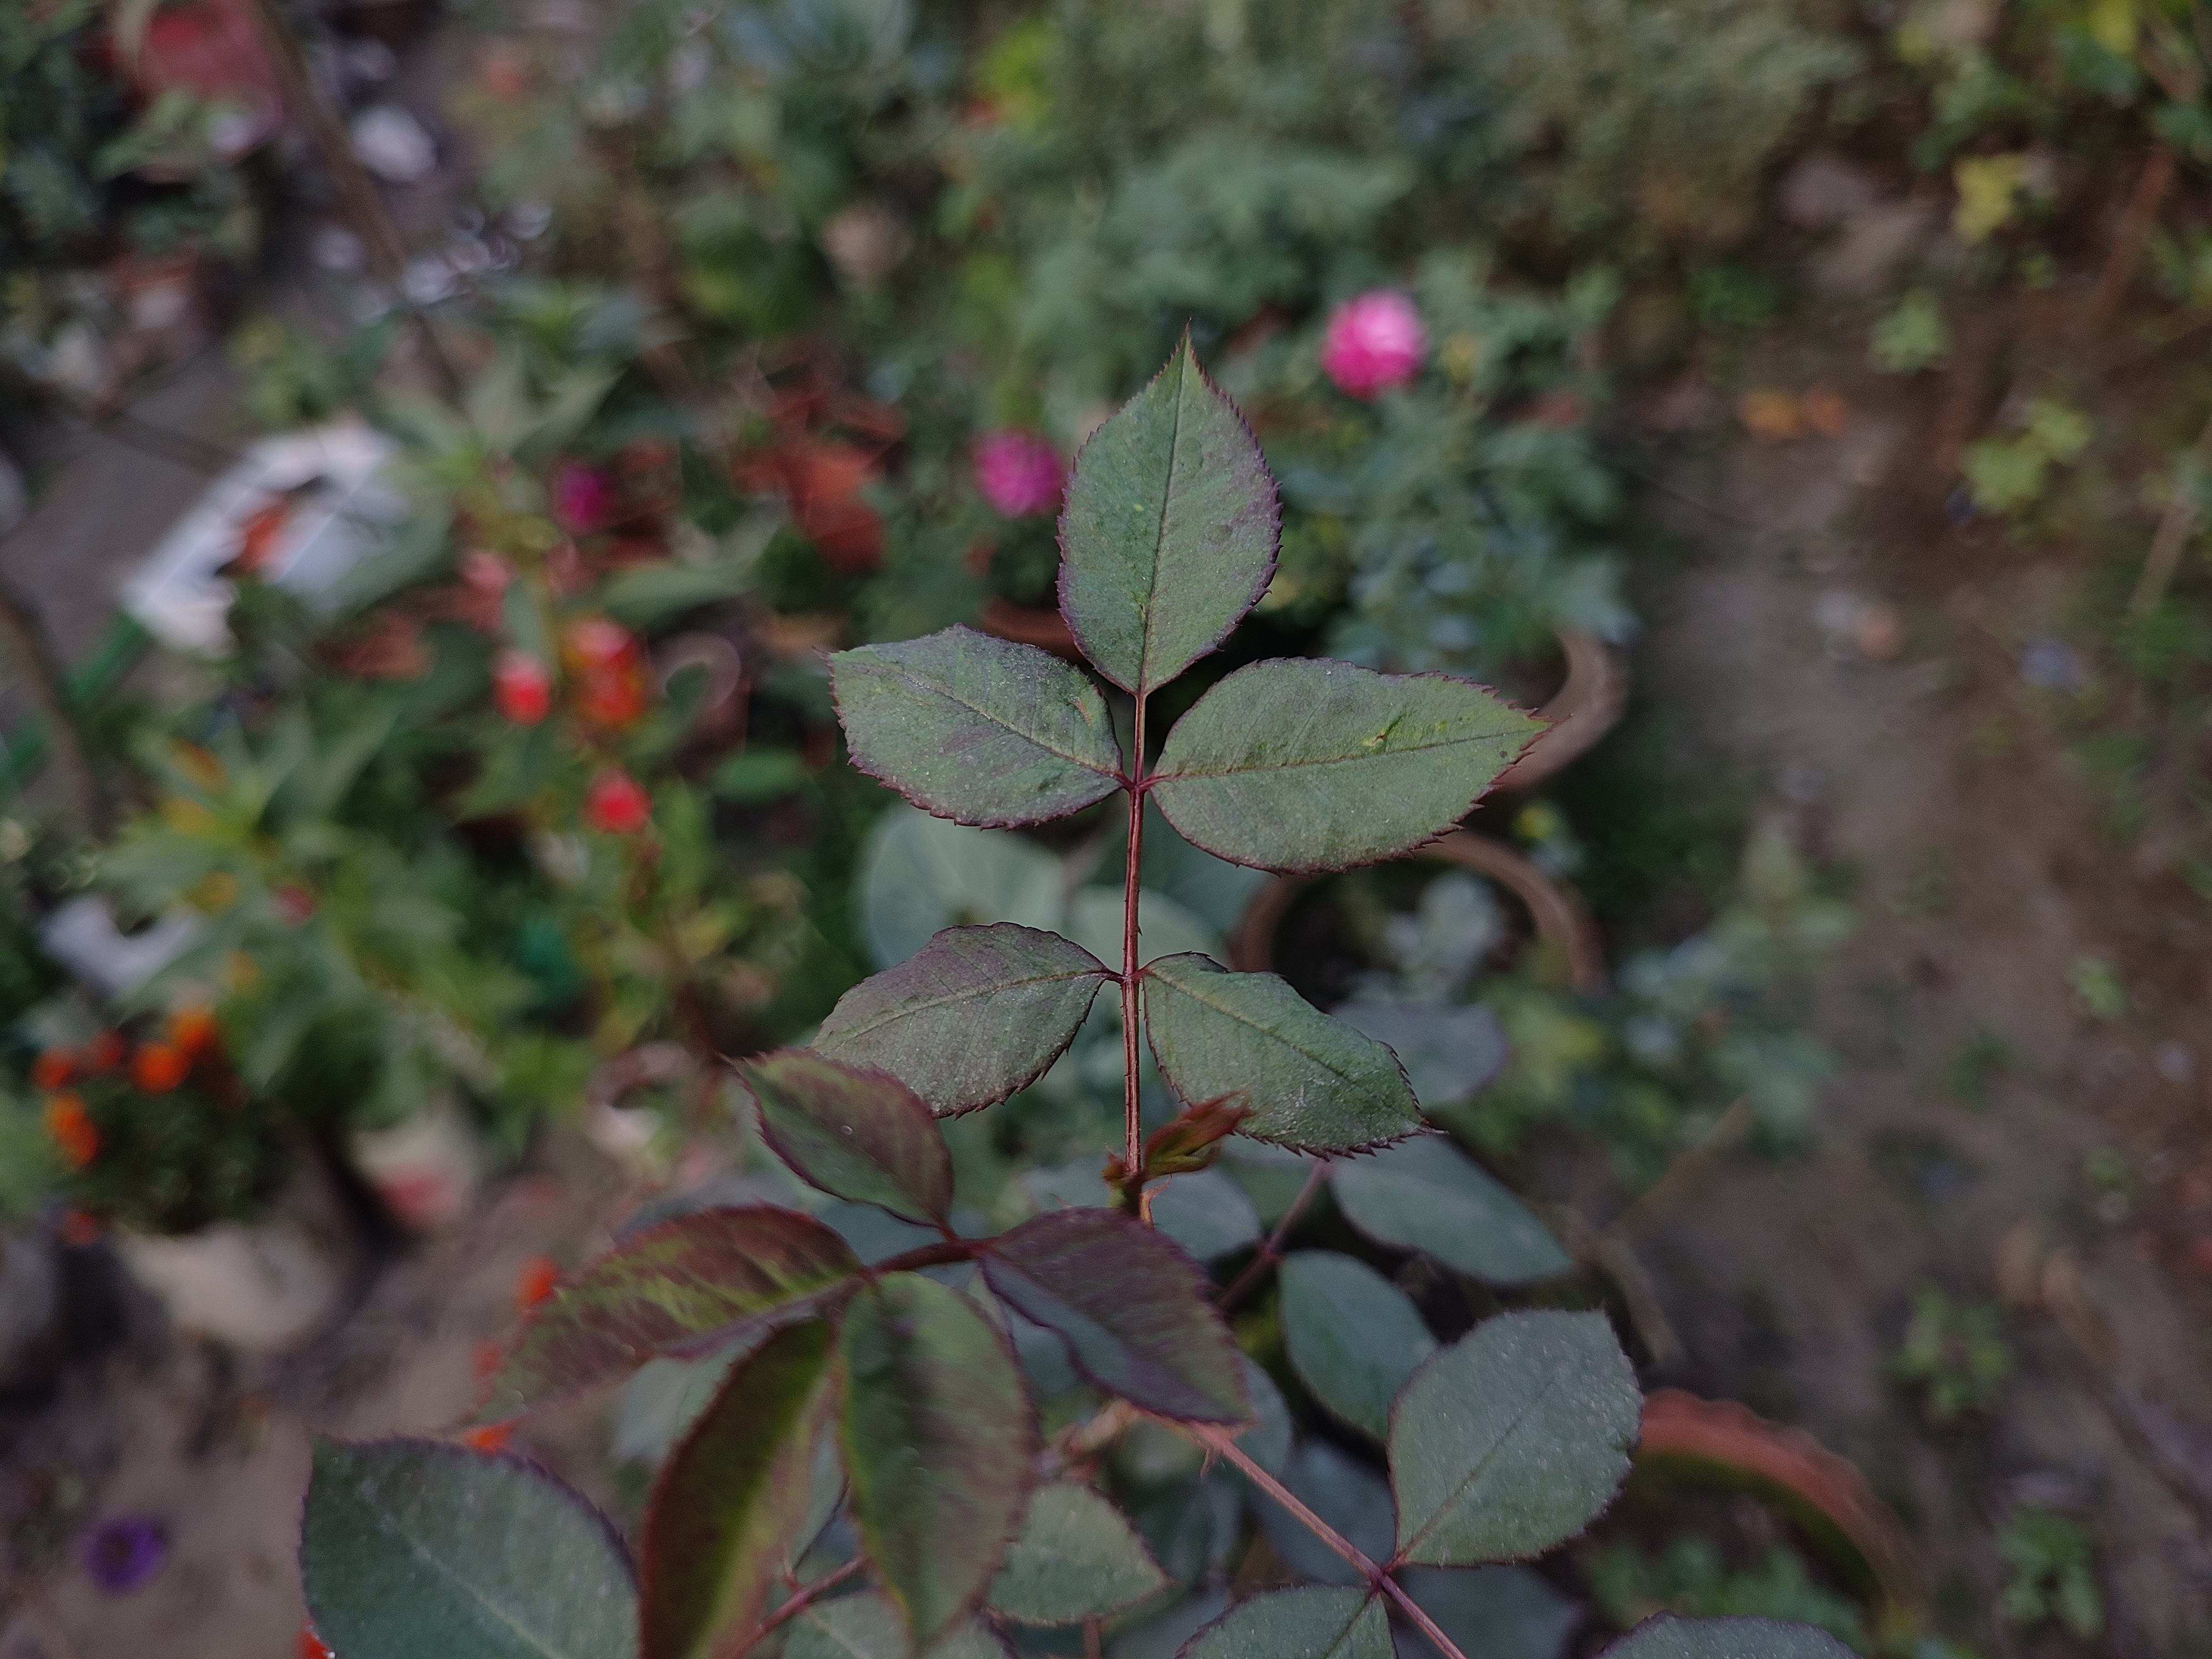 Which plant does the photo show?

rose
